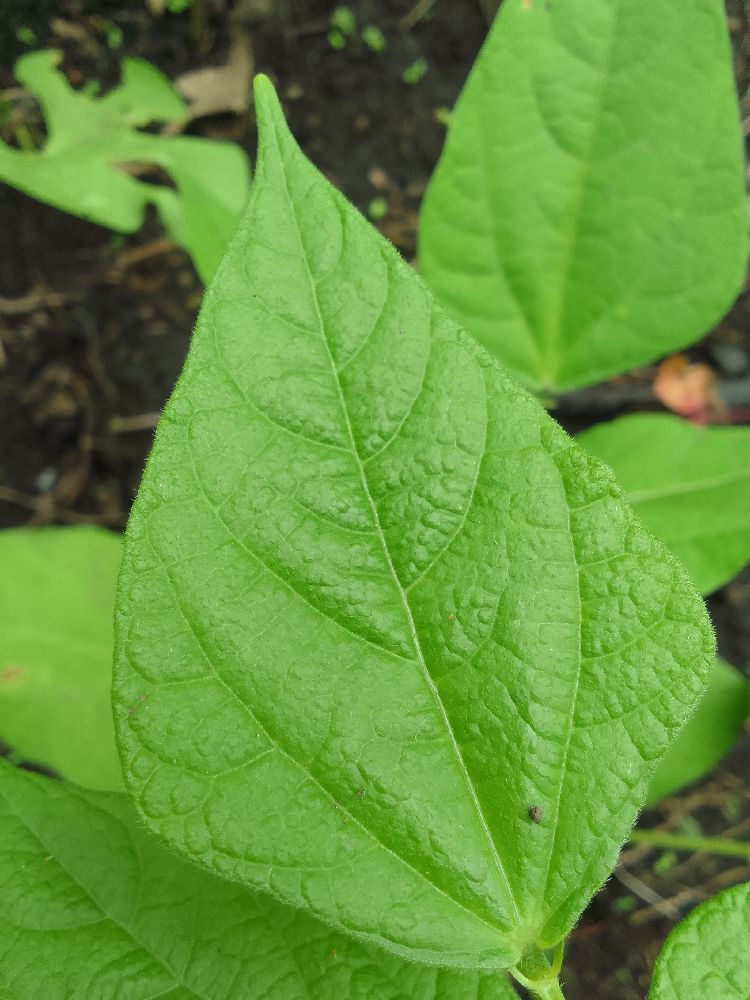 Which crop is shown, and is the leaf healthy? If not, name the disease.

common bean, healthy
